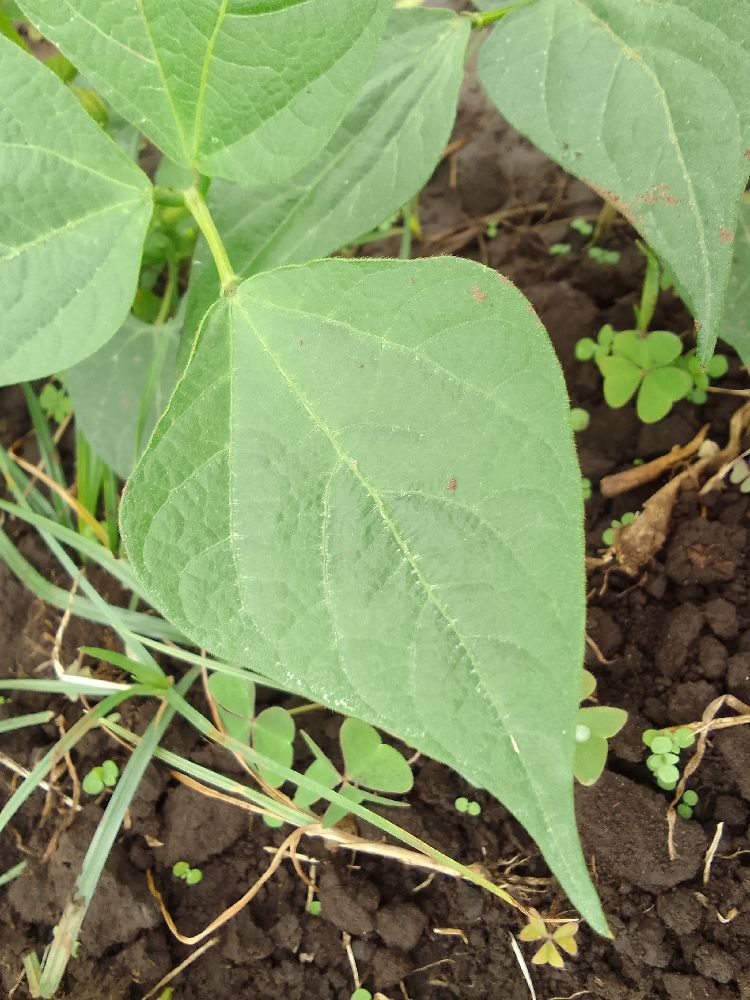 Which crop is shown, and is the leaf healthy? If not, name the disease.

common bean, healthy
